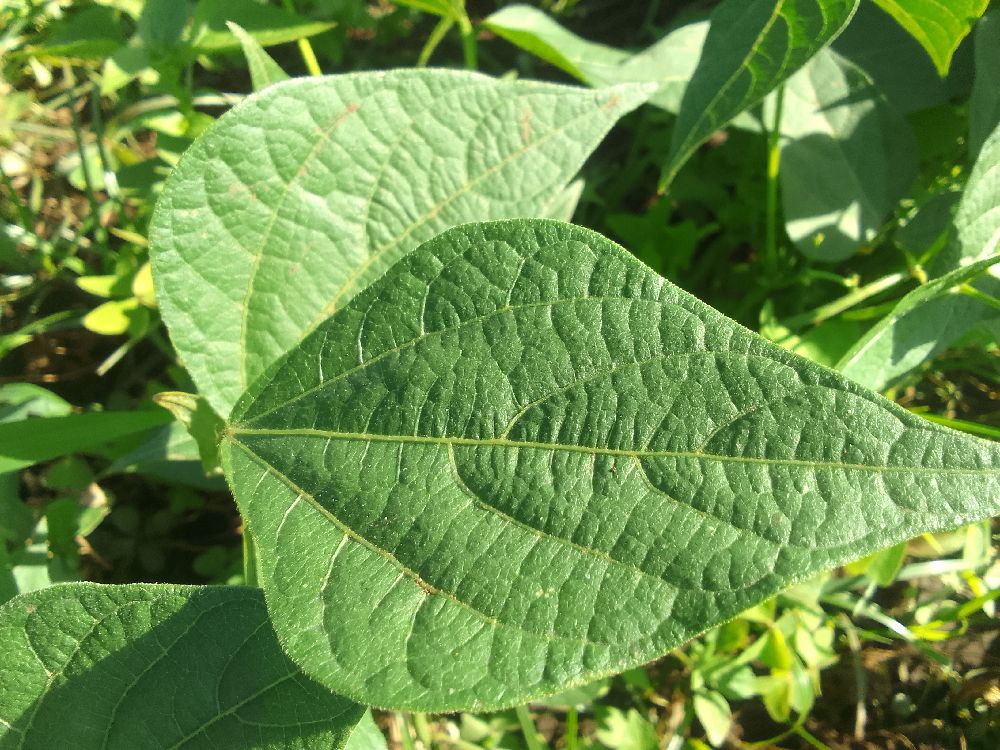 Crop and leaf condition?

common bean, healthy
